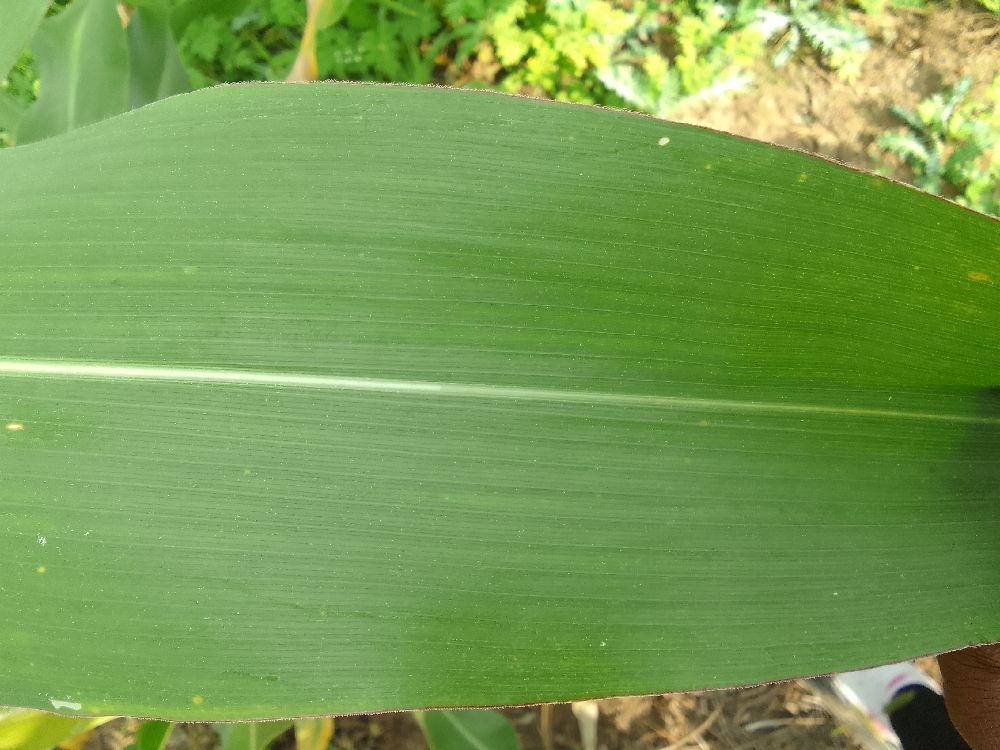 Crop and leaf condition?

maize, healthy
